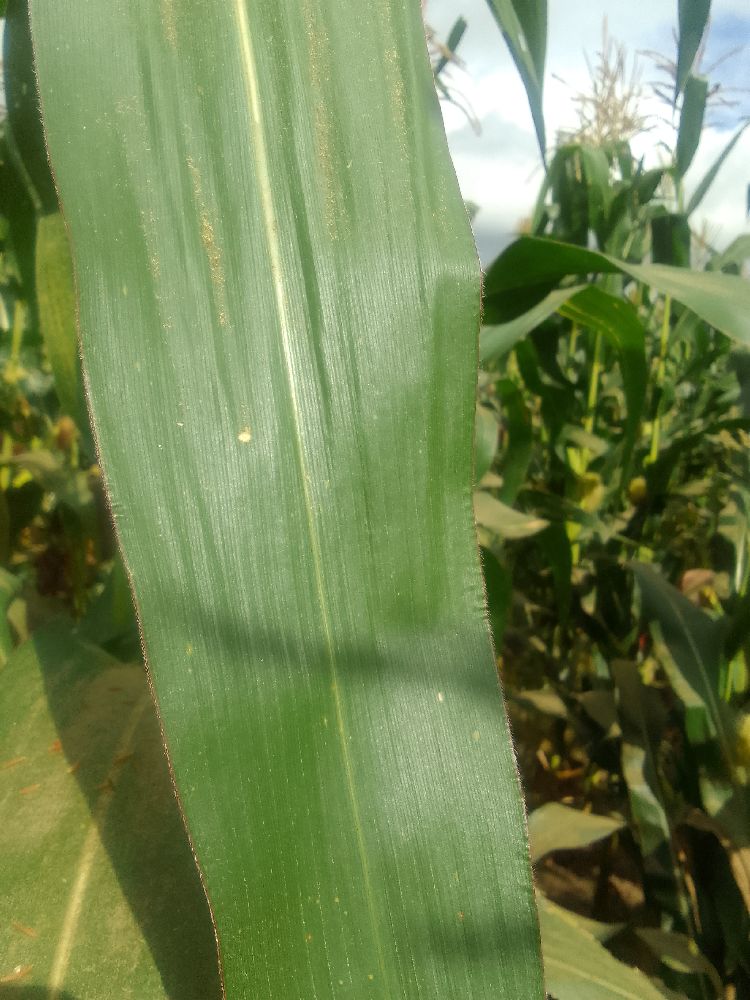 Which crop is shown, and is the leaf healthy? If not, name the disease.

maize, healthy
